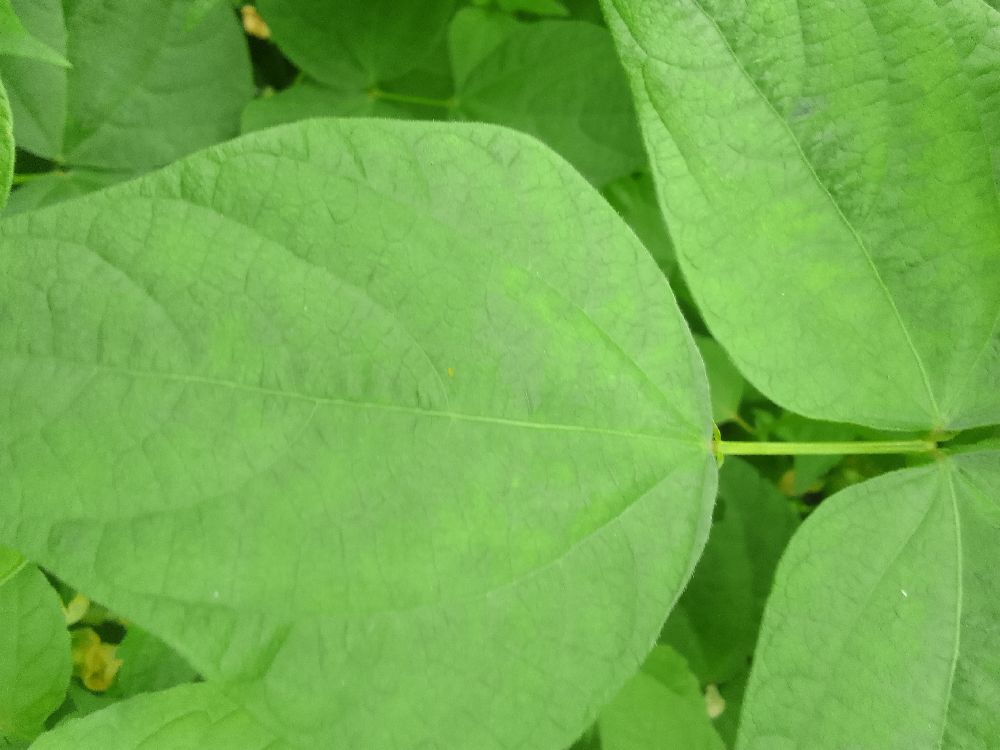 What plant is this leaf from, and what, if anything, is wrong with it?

common bean, healthy
